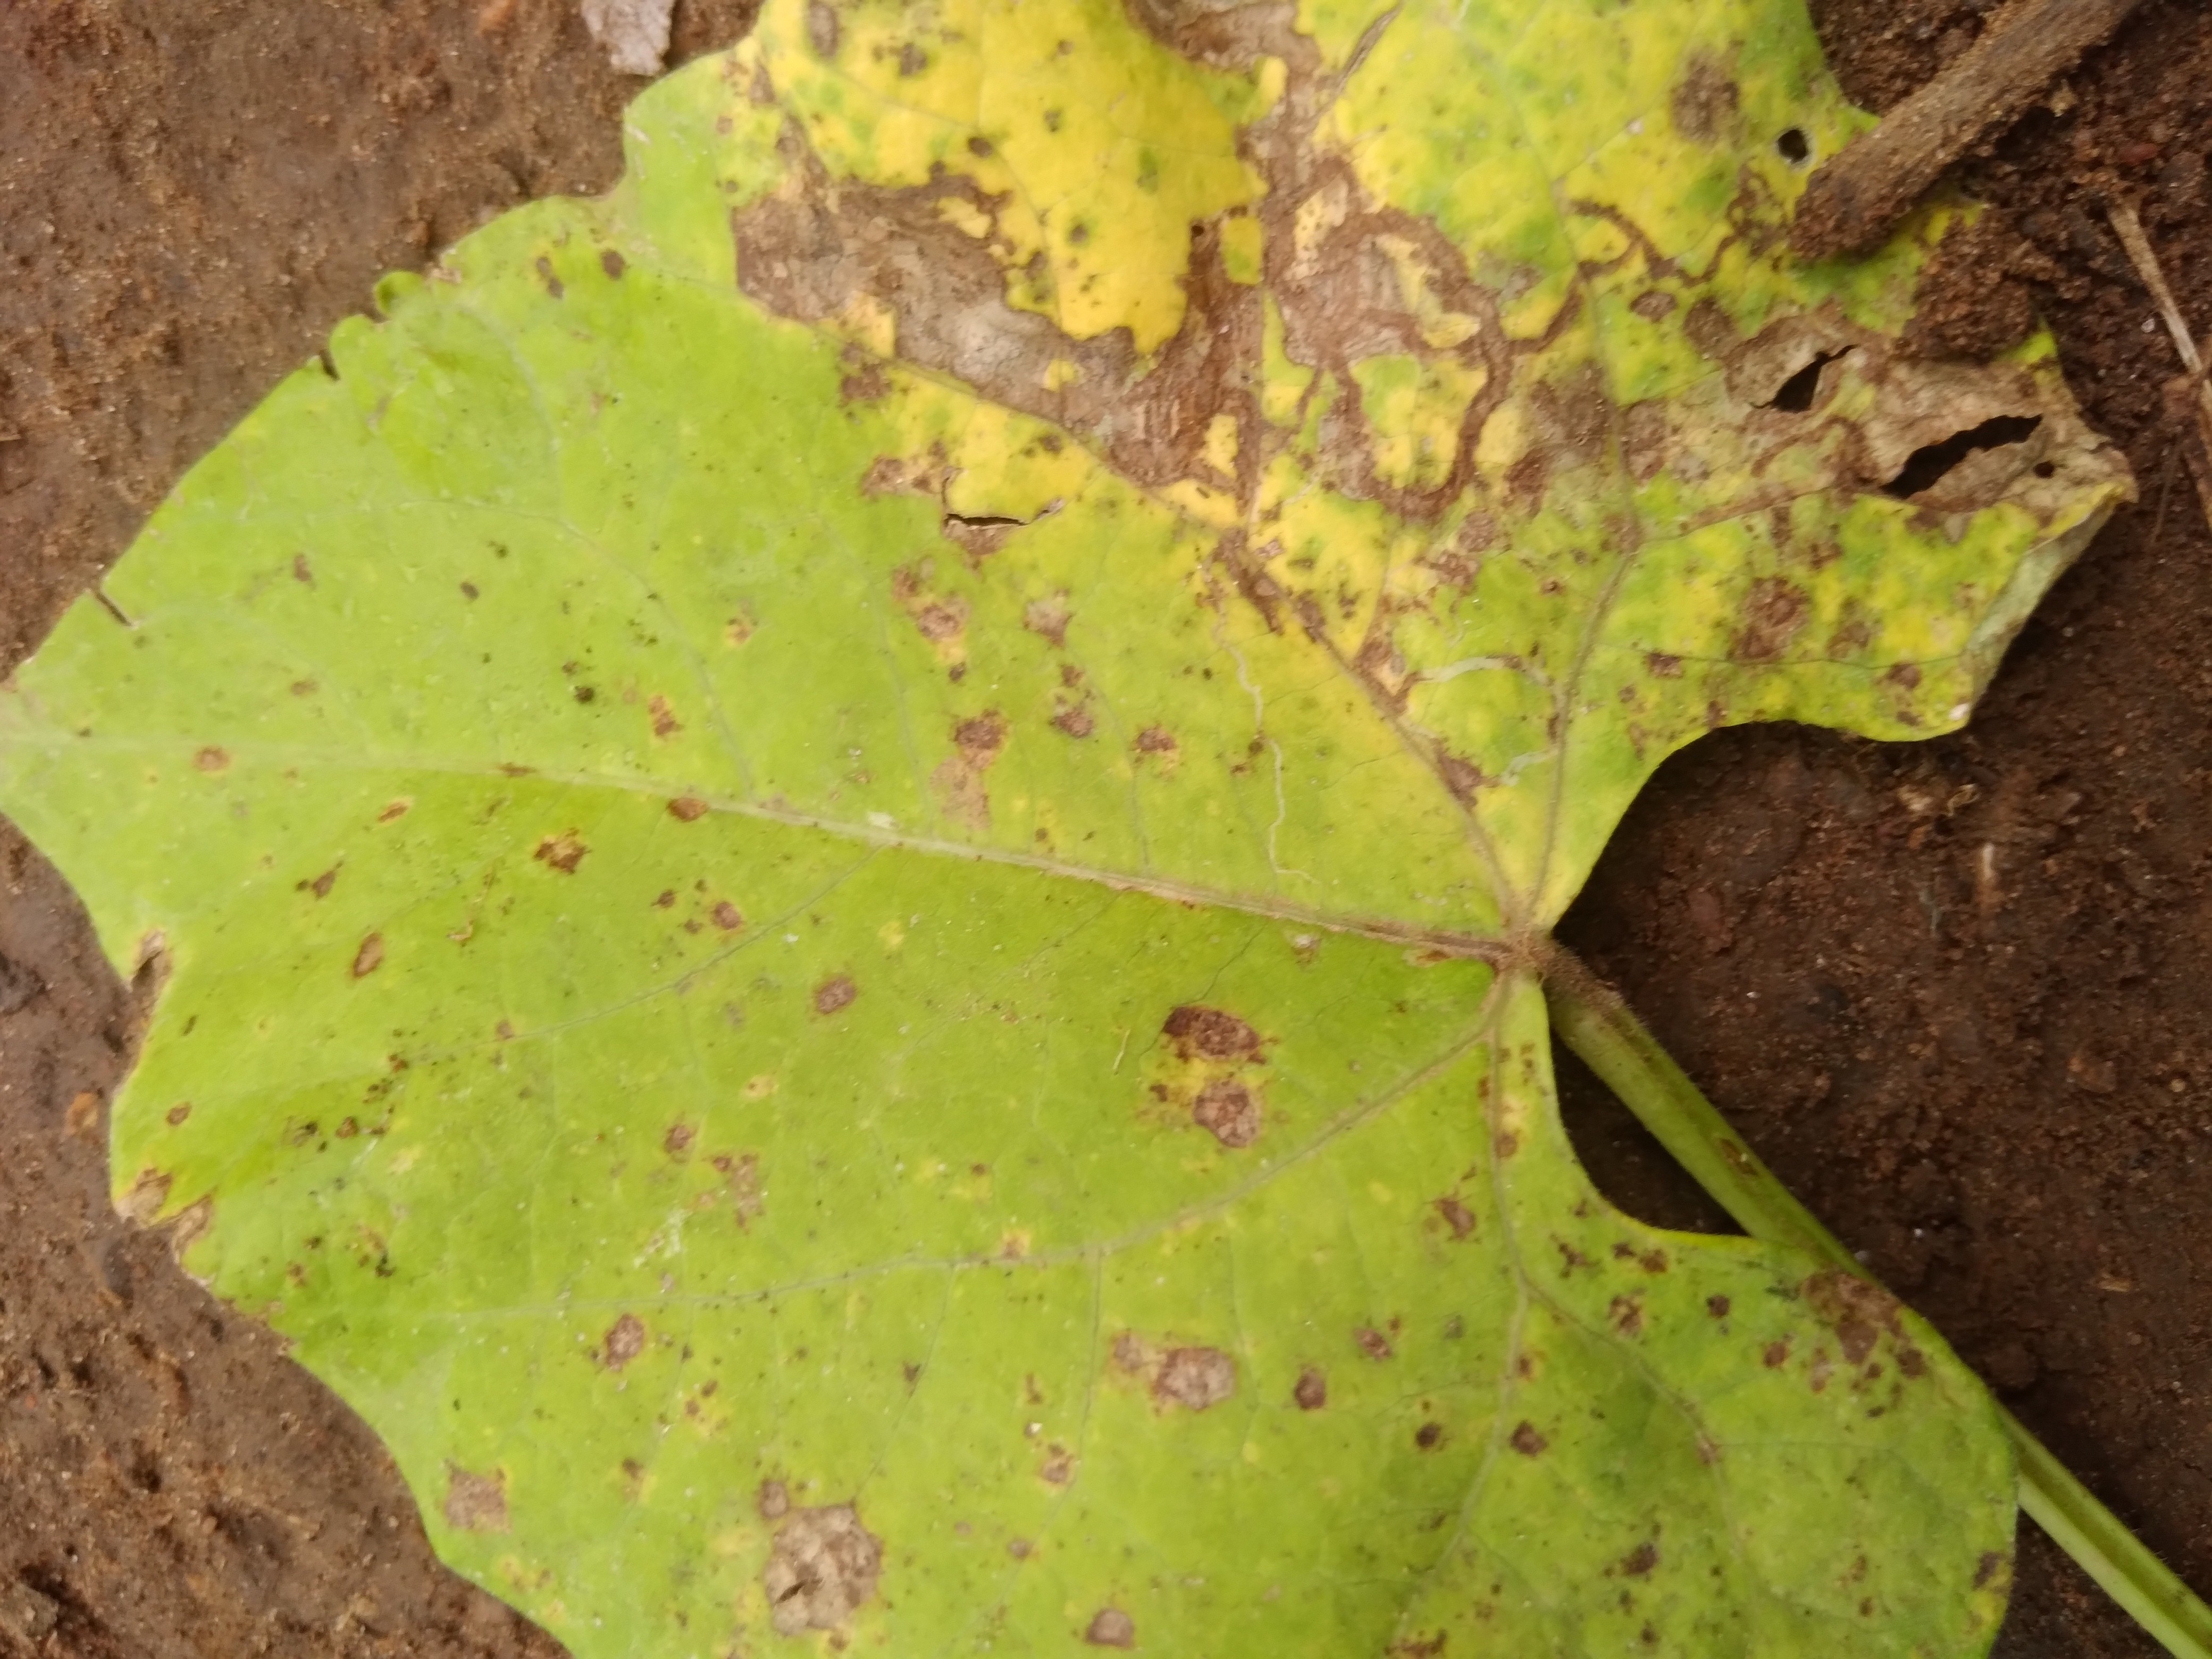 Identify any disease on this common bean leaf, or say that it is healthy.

rust
